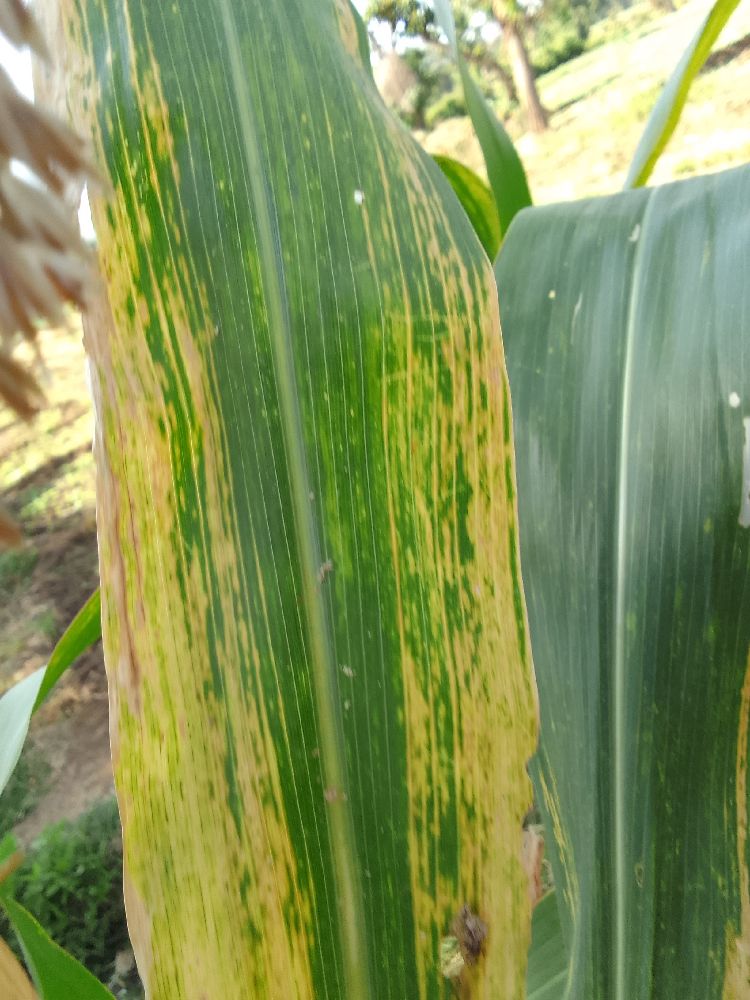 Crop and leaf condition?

maize, maize lethal necrosis
